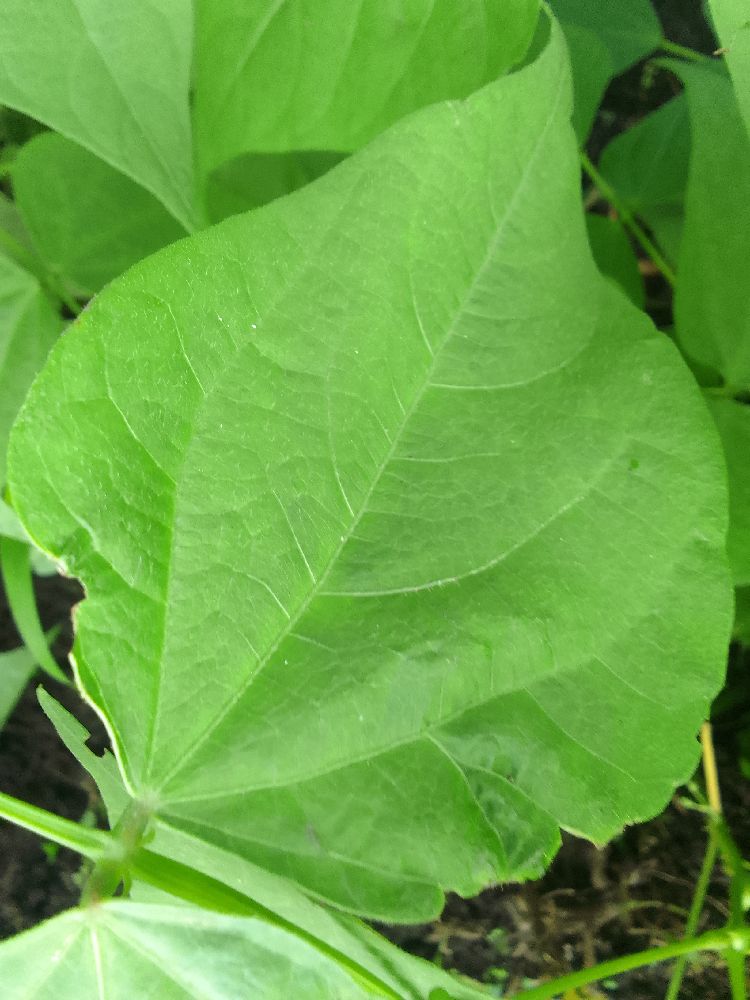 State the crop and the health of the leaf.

common bean, healthy
